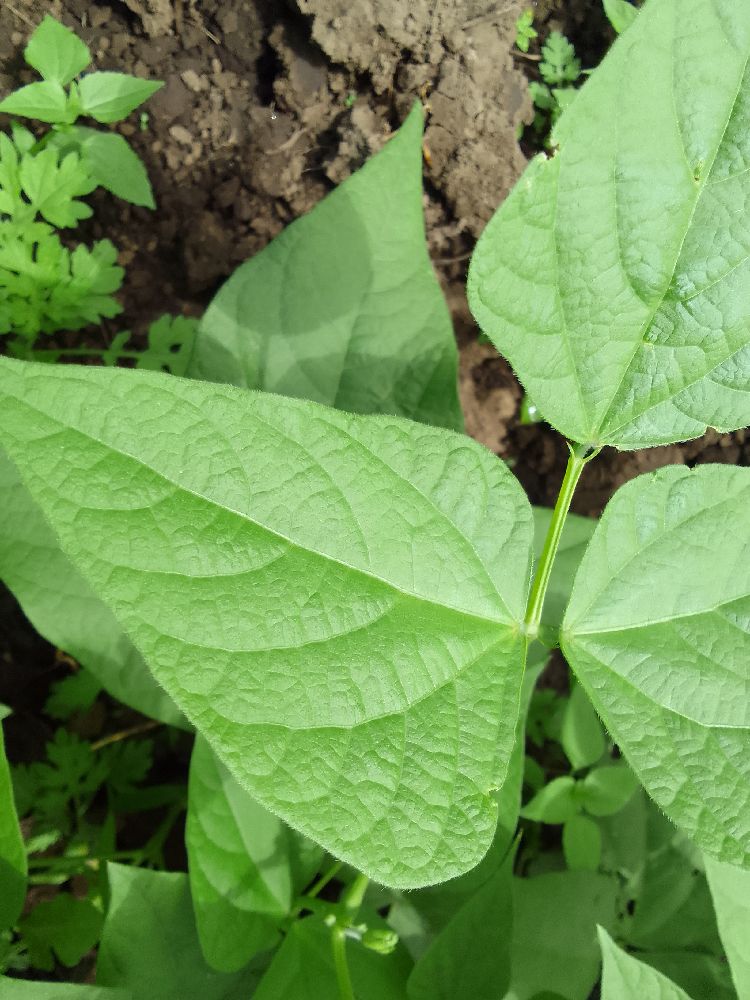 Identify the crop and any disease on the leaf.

common bean, healthy
